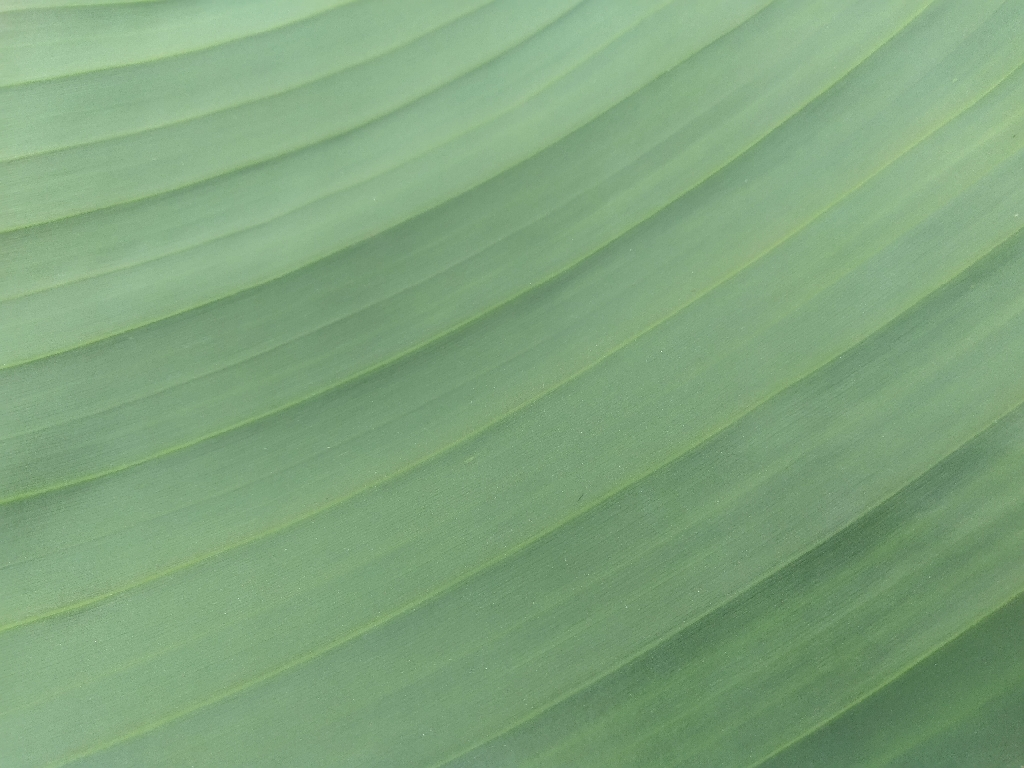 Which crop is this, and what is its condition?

banana, healthy
